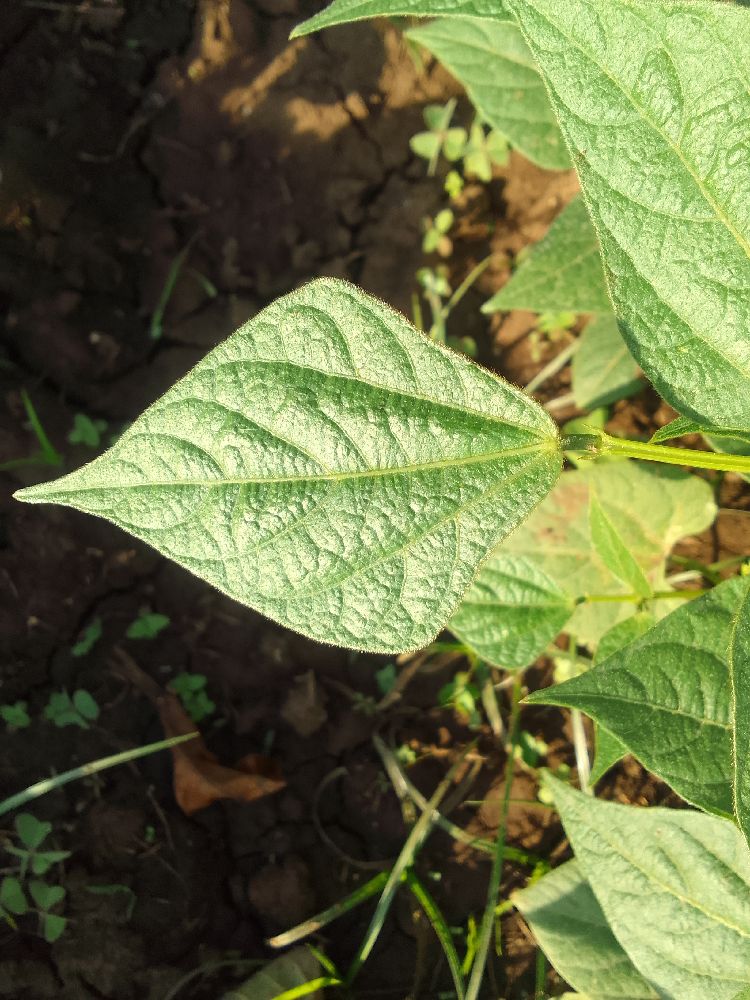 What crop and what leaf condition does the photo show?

common bean, healthy
